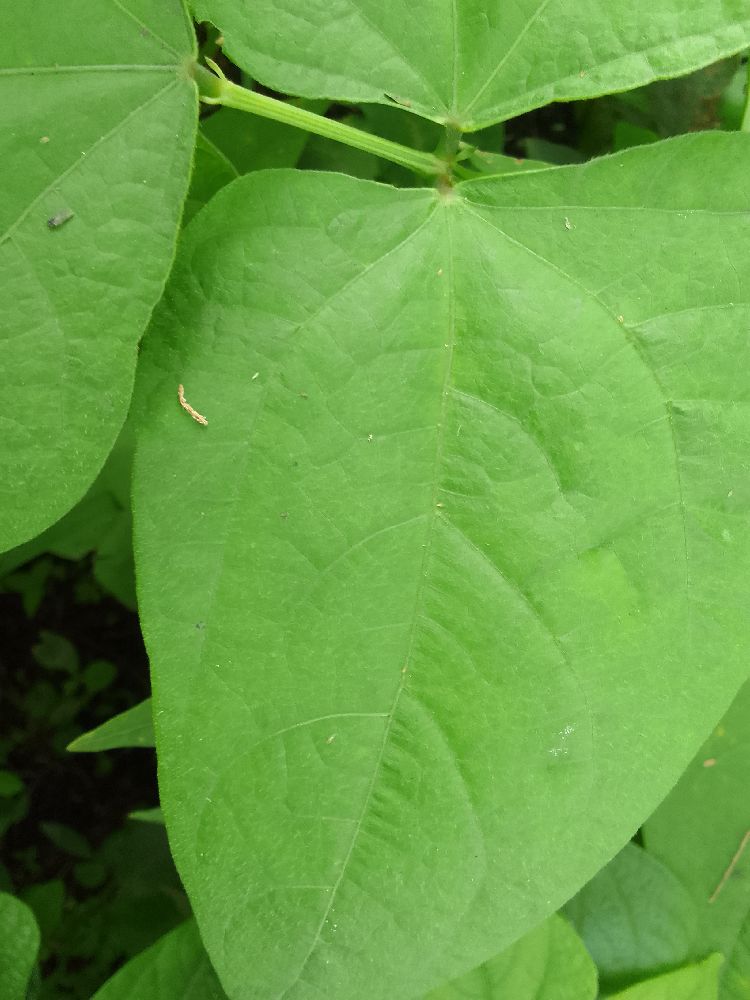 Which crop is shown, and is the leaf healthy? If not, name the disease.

common bean, healthy
